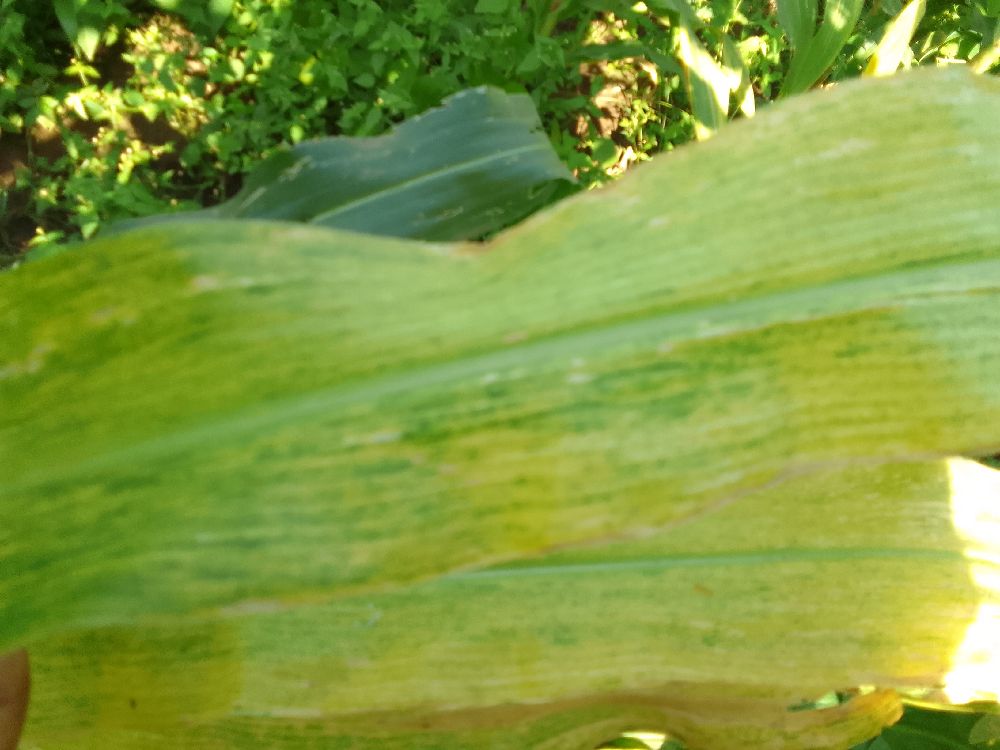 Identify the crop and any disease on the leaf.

maize, maize lethal necrosis
